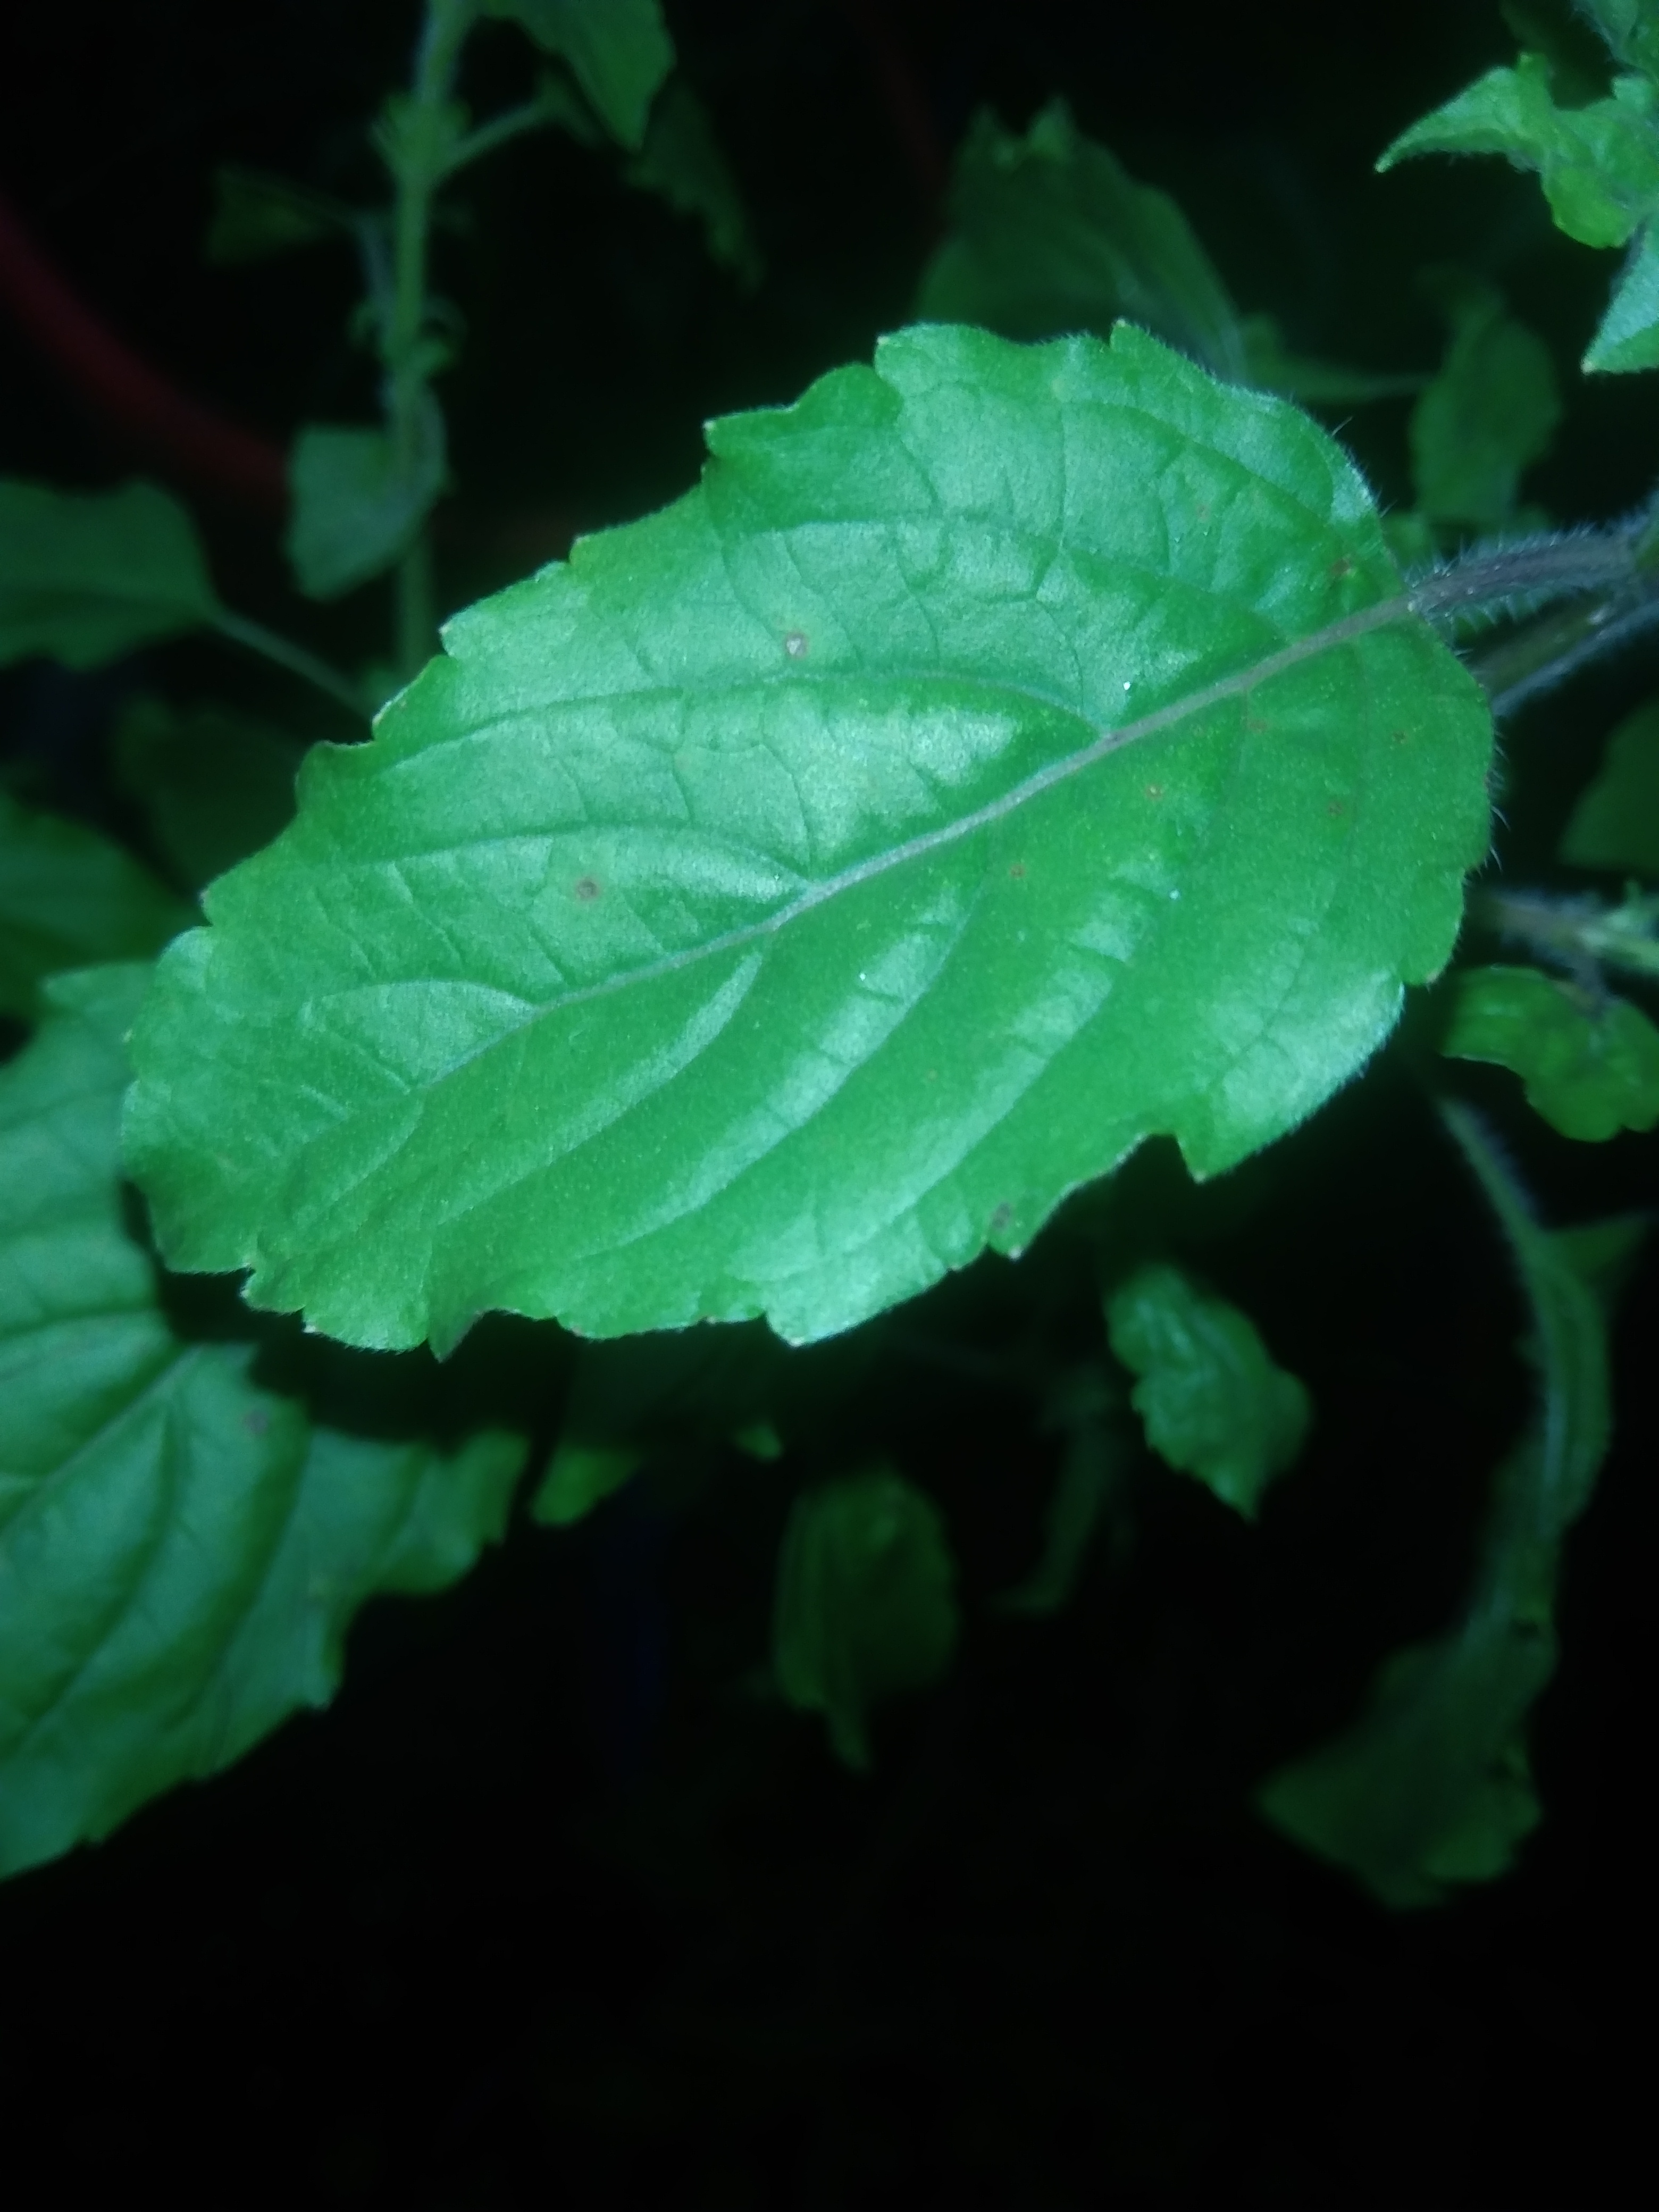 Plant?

tulshi
